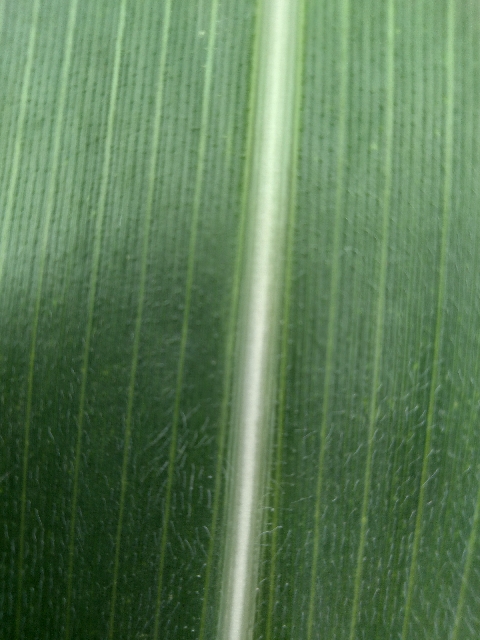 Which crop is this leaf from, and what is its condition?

maize, healthy
